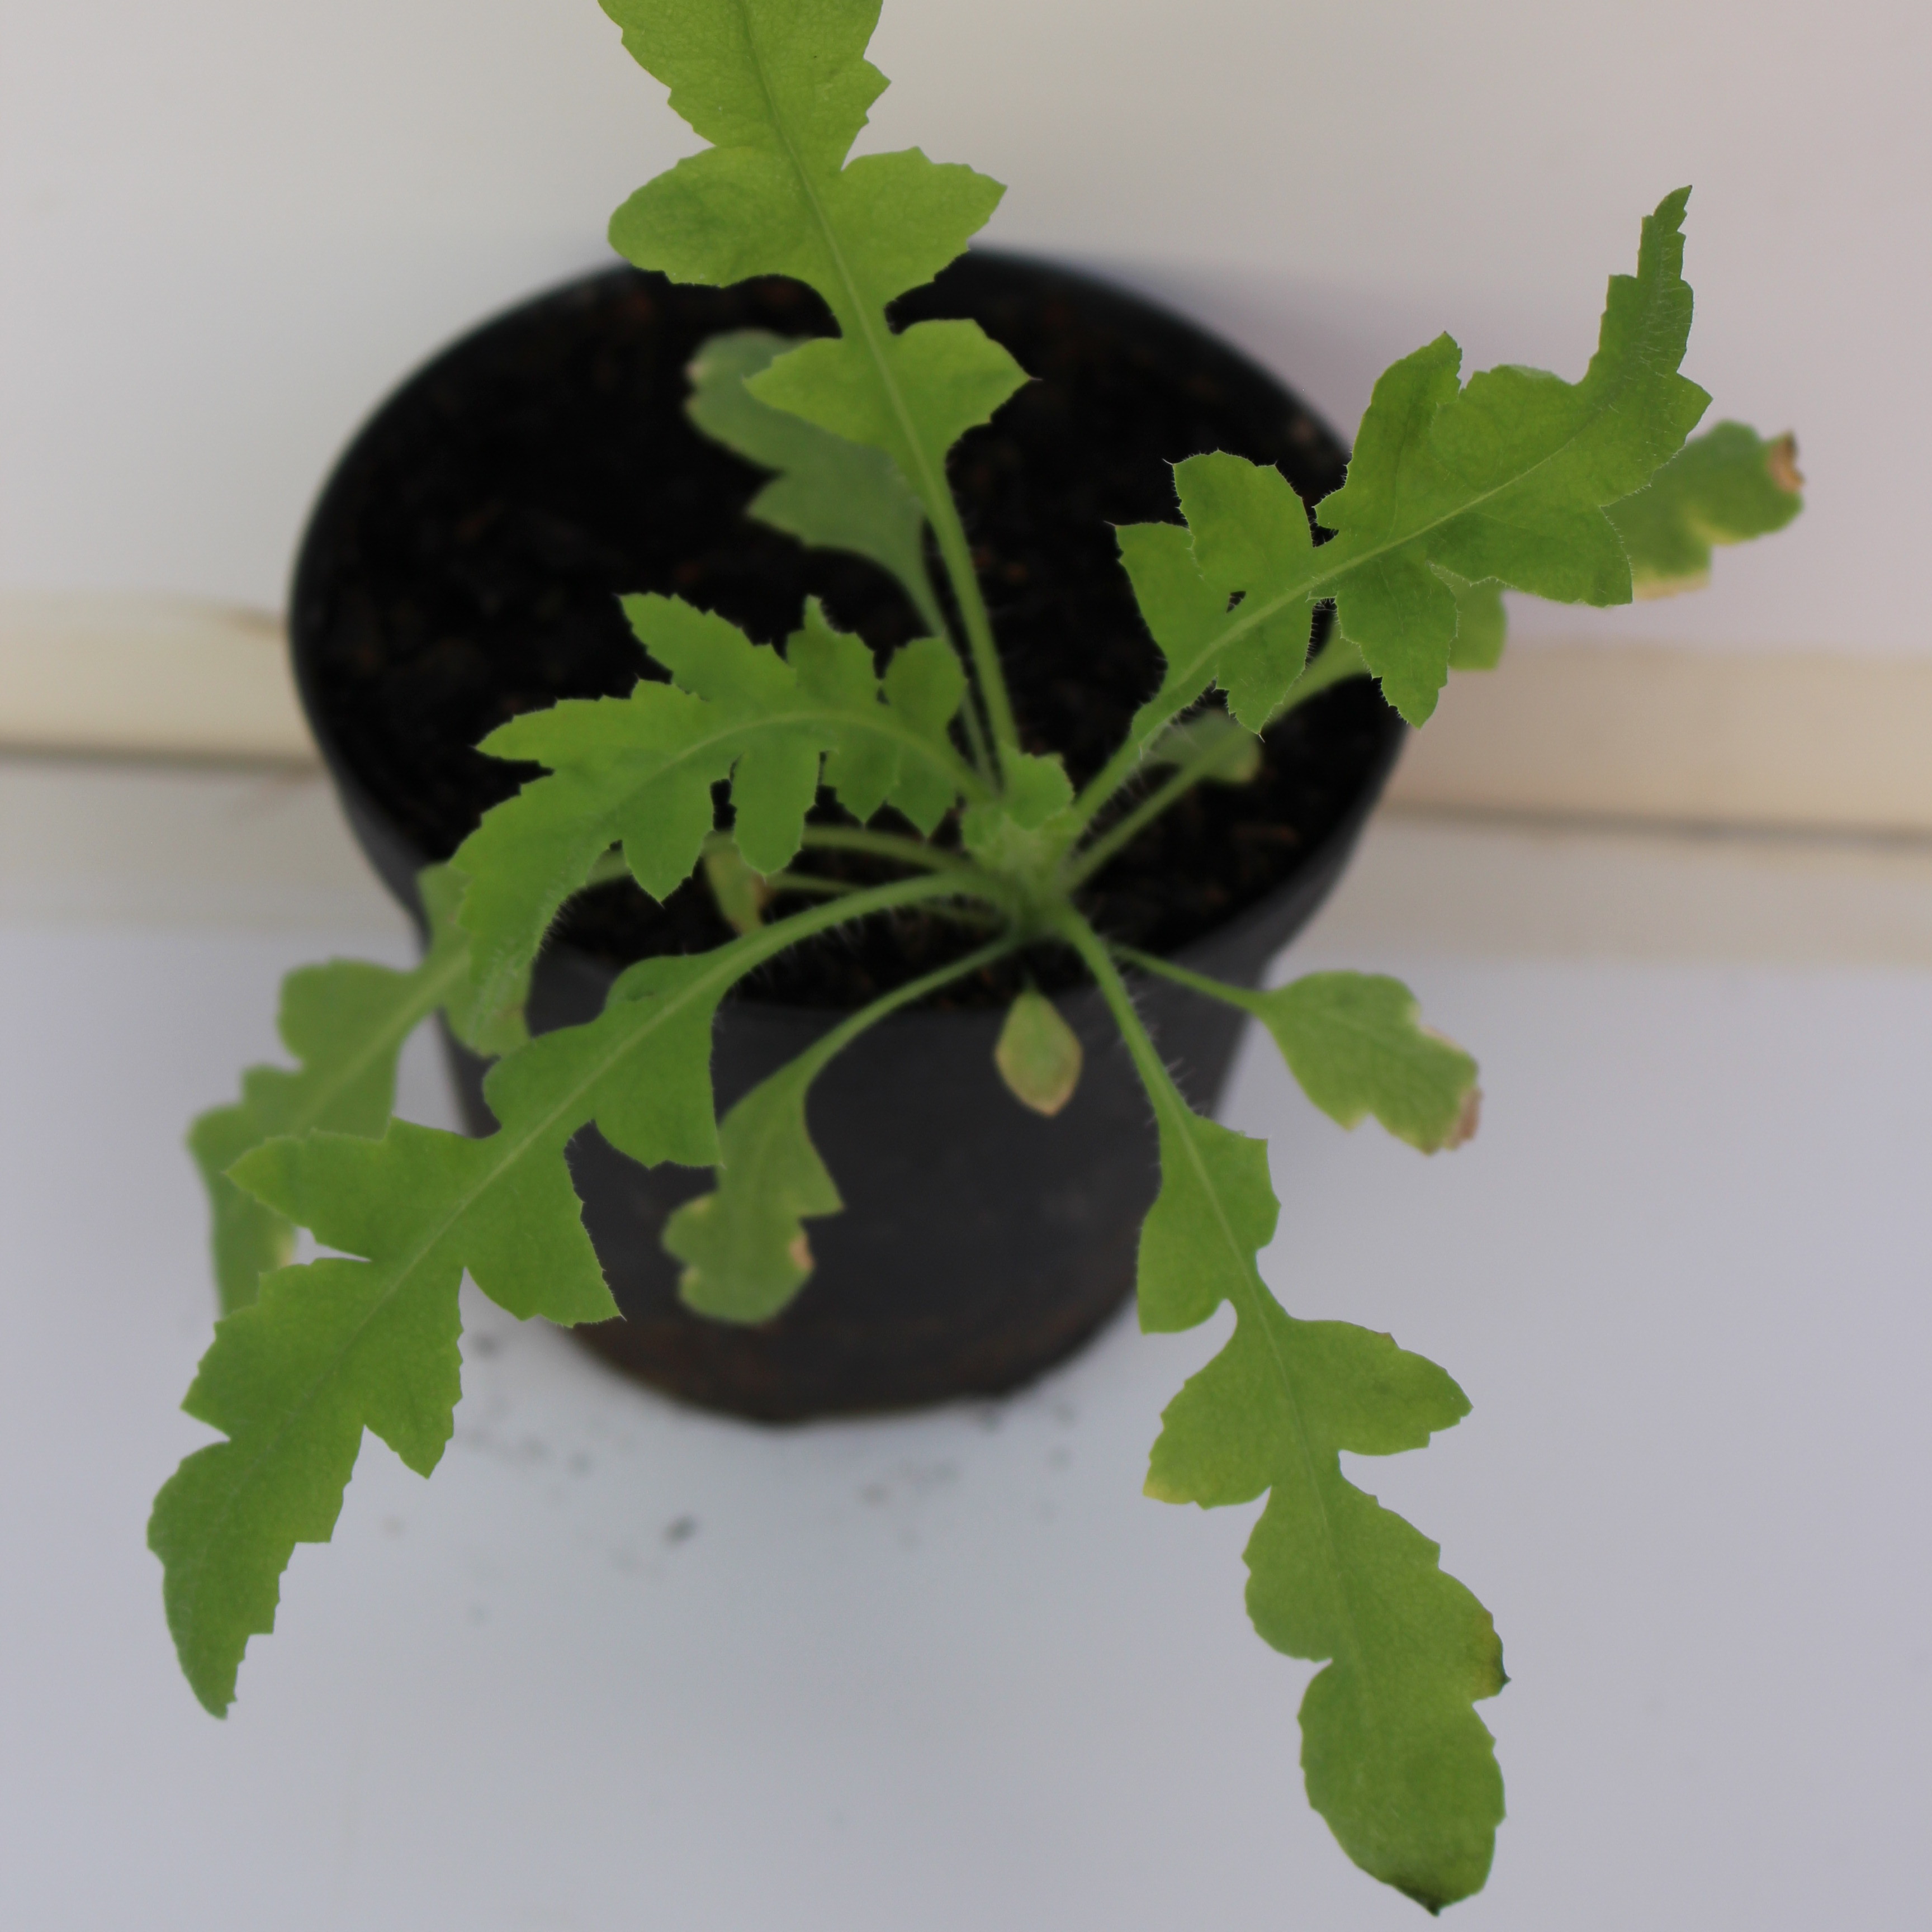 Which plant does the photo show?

Papaver rhoeas
